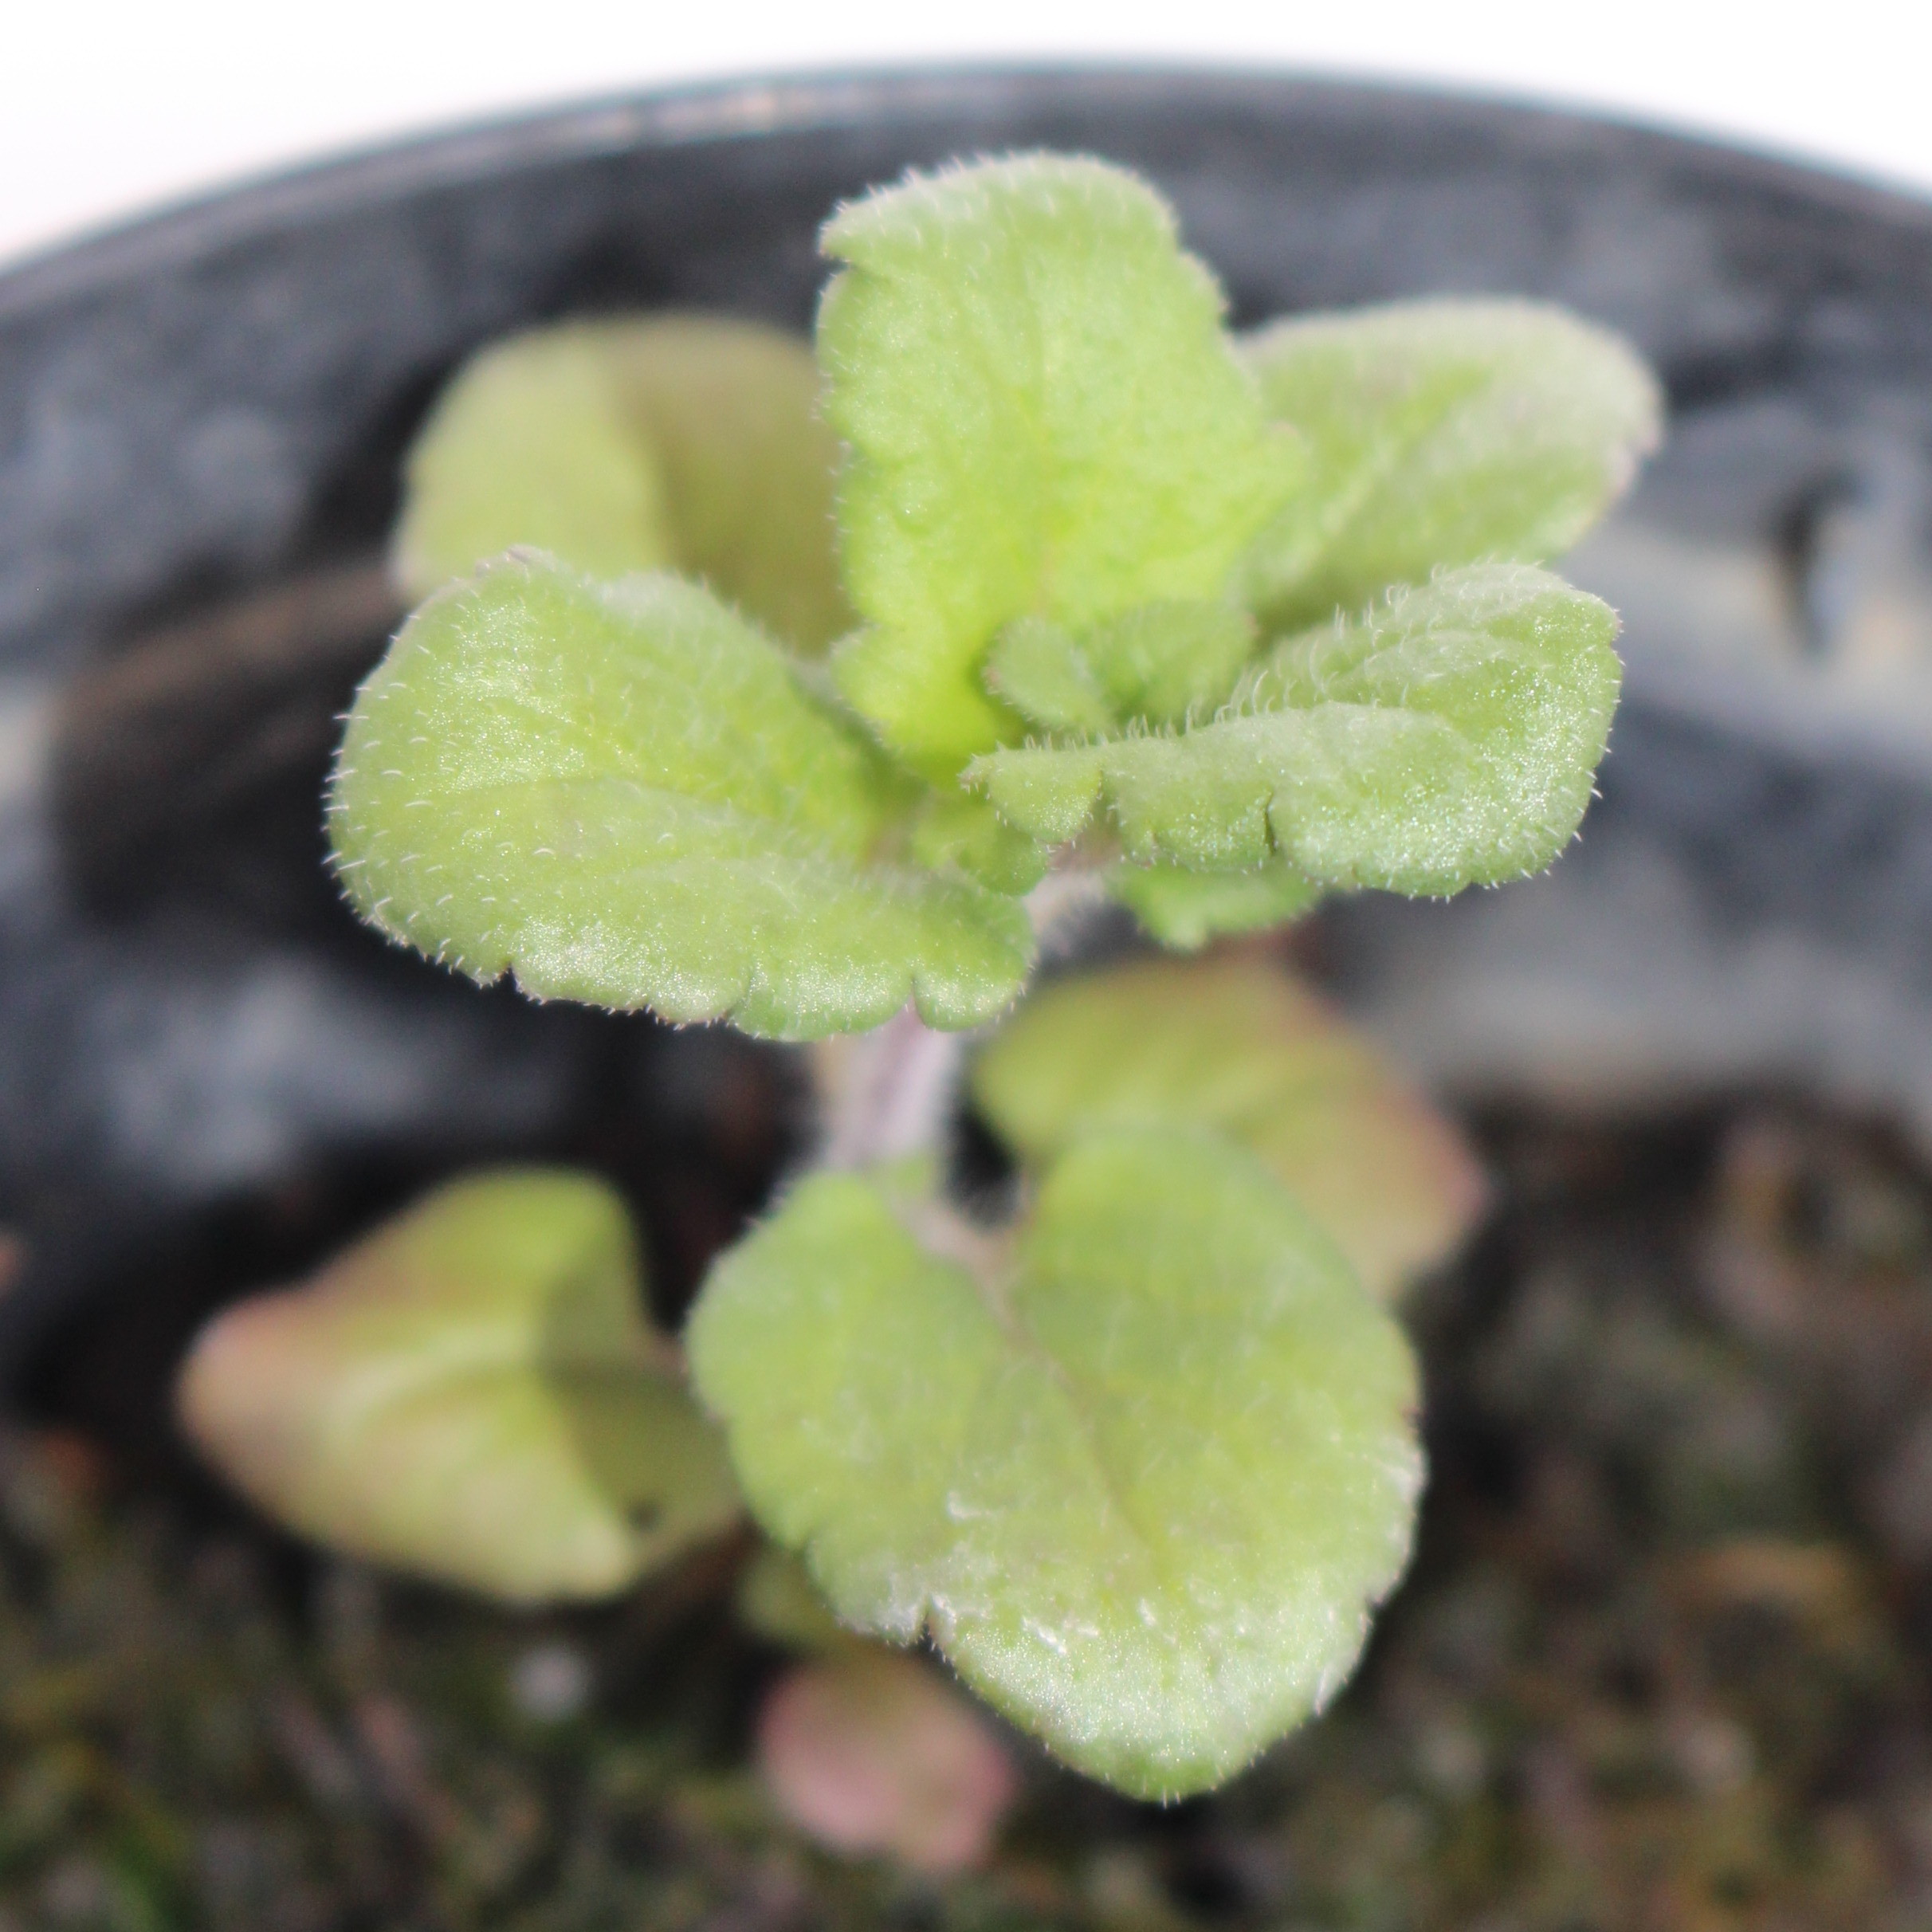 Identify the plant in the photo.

Veronica persica
